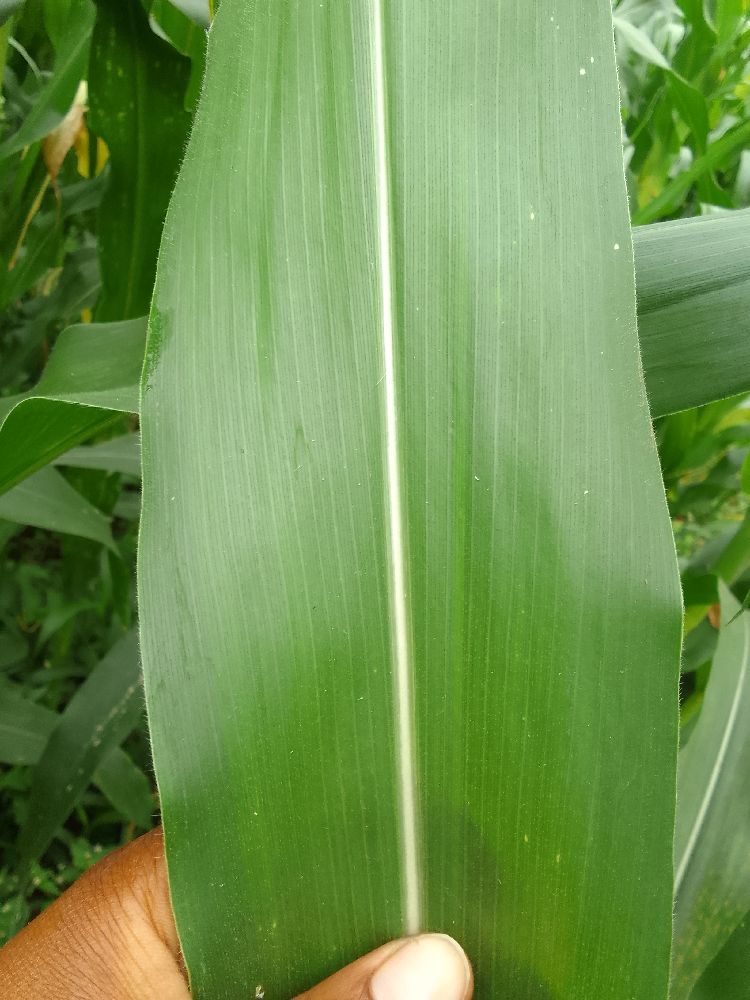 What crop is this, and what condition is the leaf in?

maize, healthy
